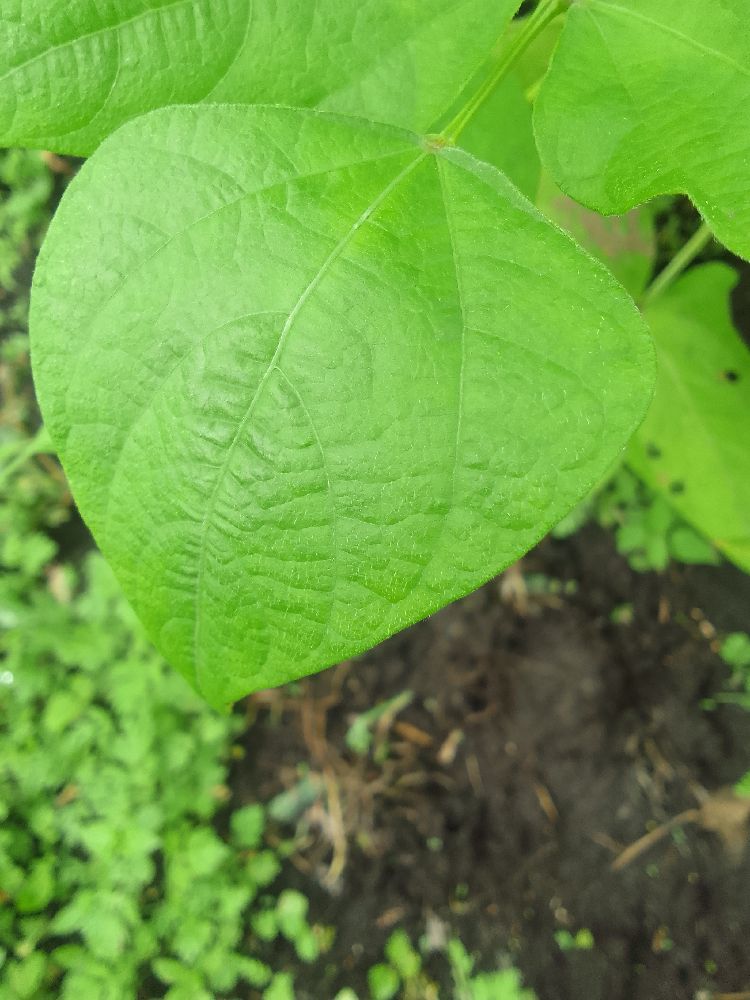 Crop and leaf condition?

common bean, healthy
